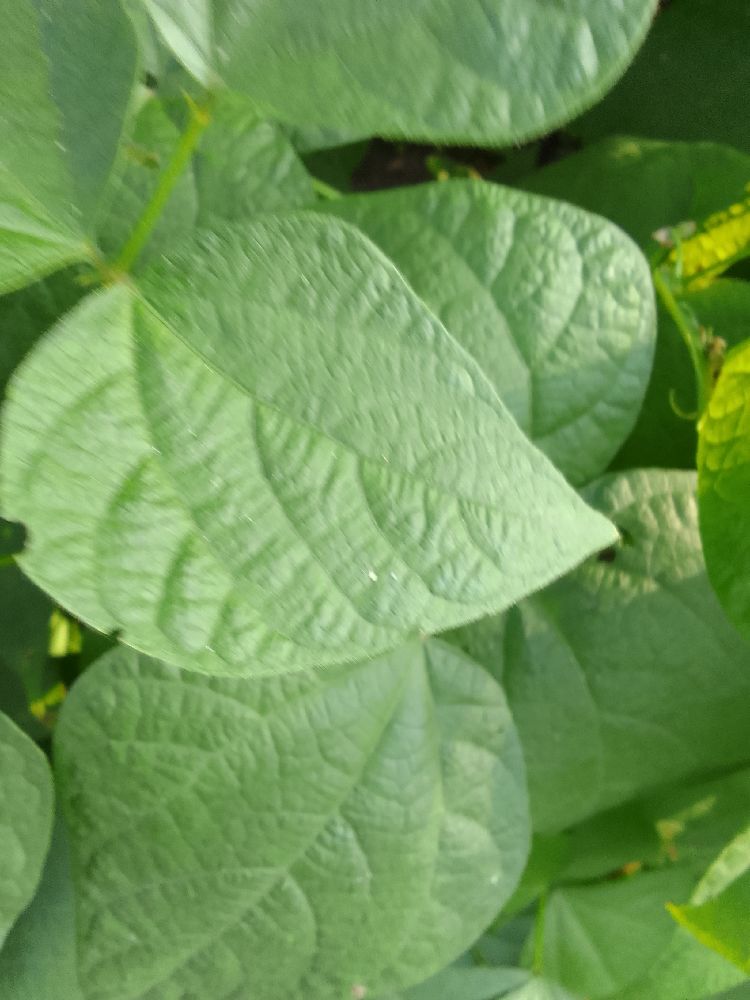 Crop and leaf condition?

common bean, healthy
